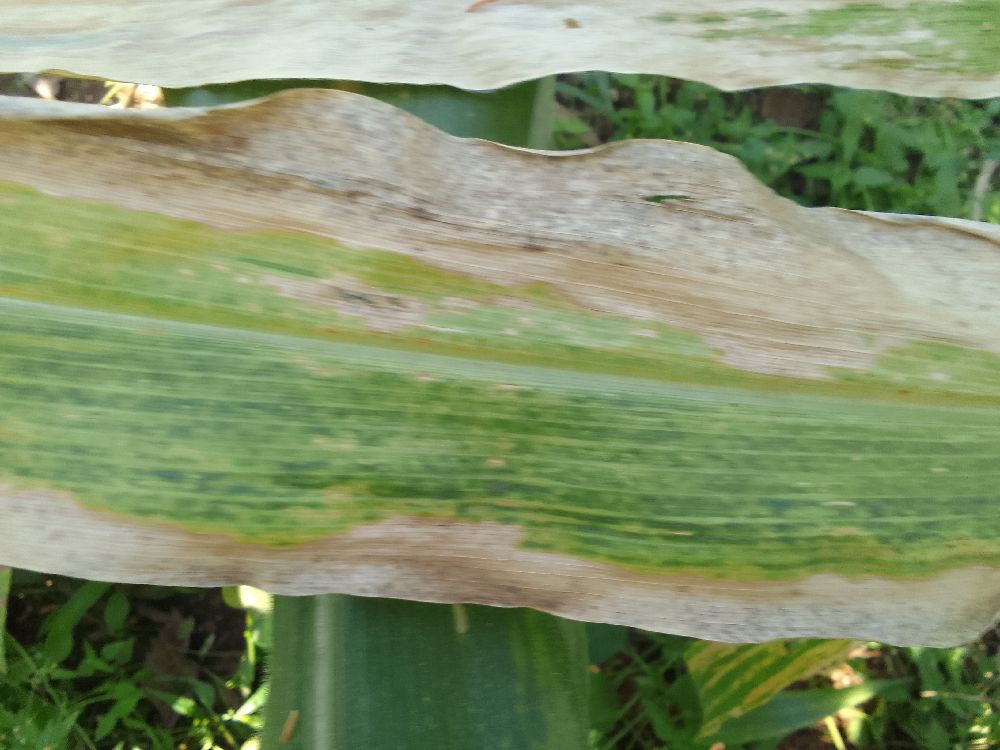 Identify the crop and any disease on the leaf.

maize, maize lethal necrosis
